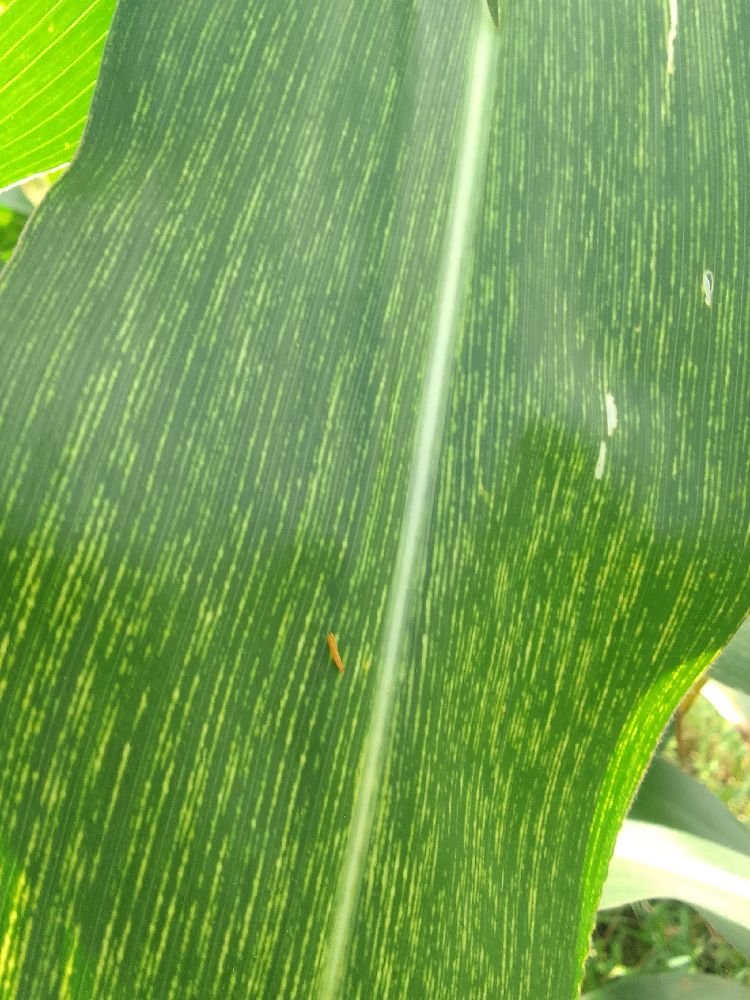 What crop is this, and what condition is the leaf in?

maize, maize streak virus
